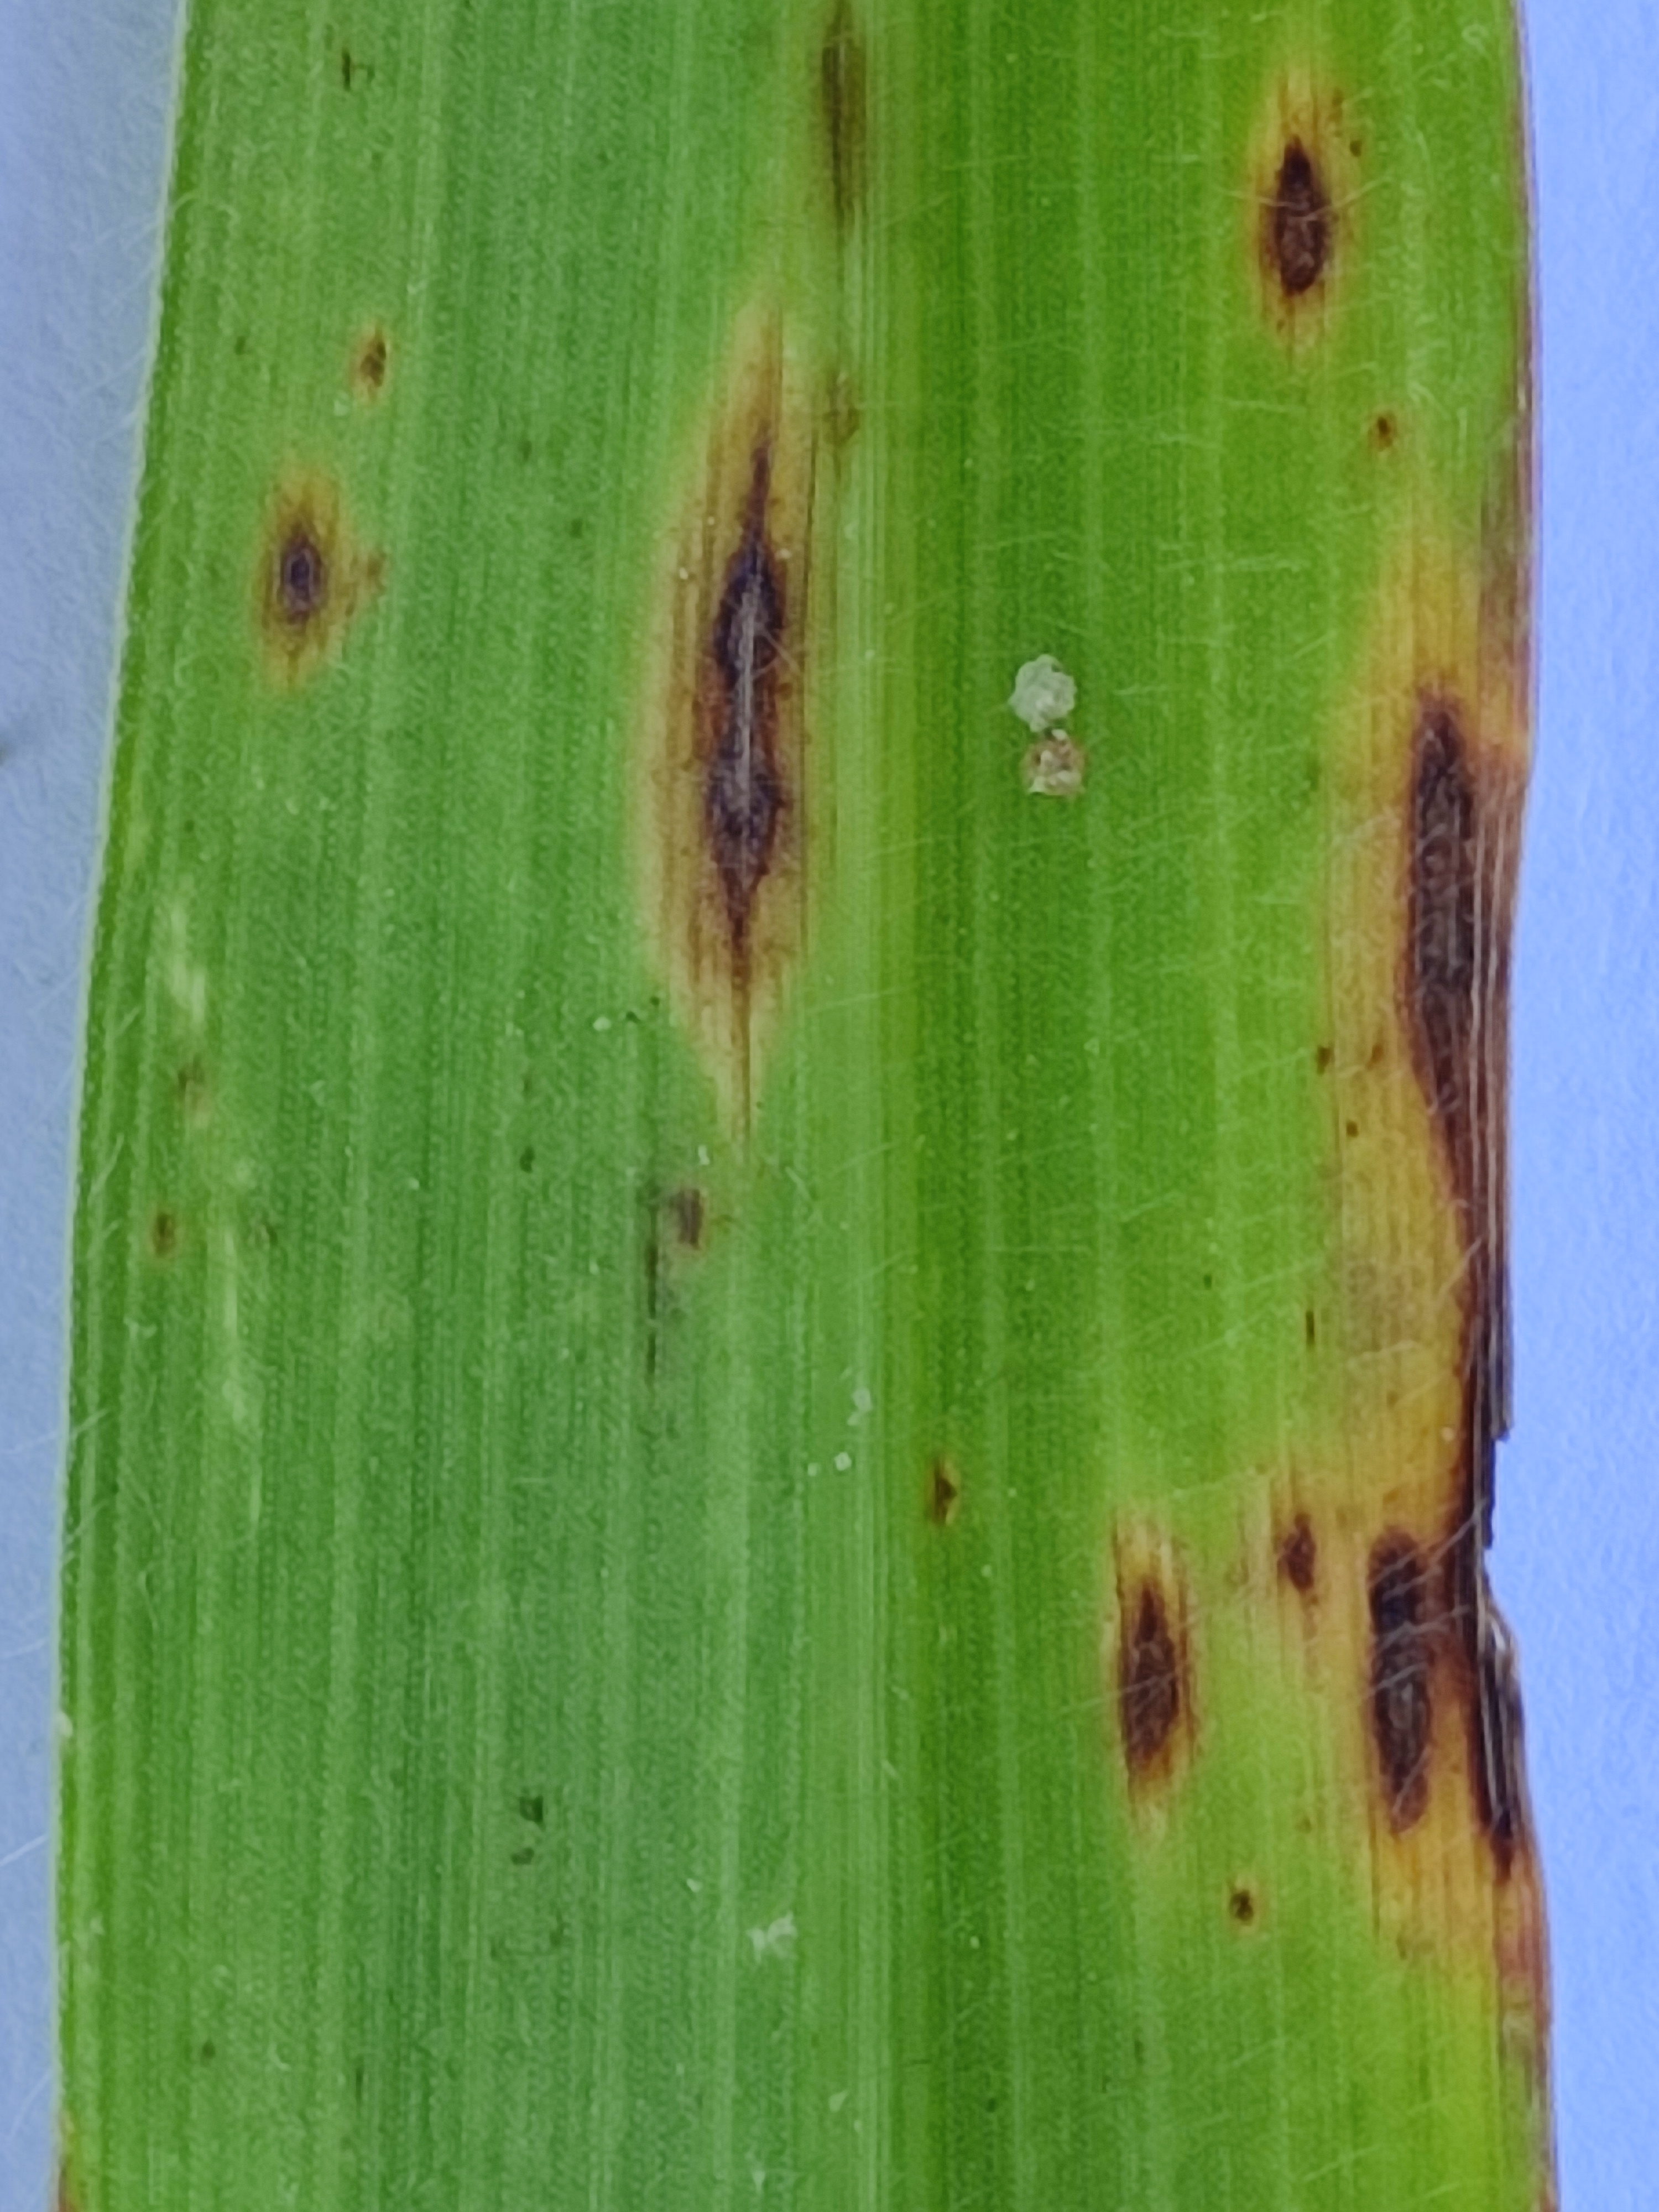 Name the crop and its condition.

pearl millet, pyricularia sp.
